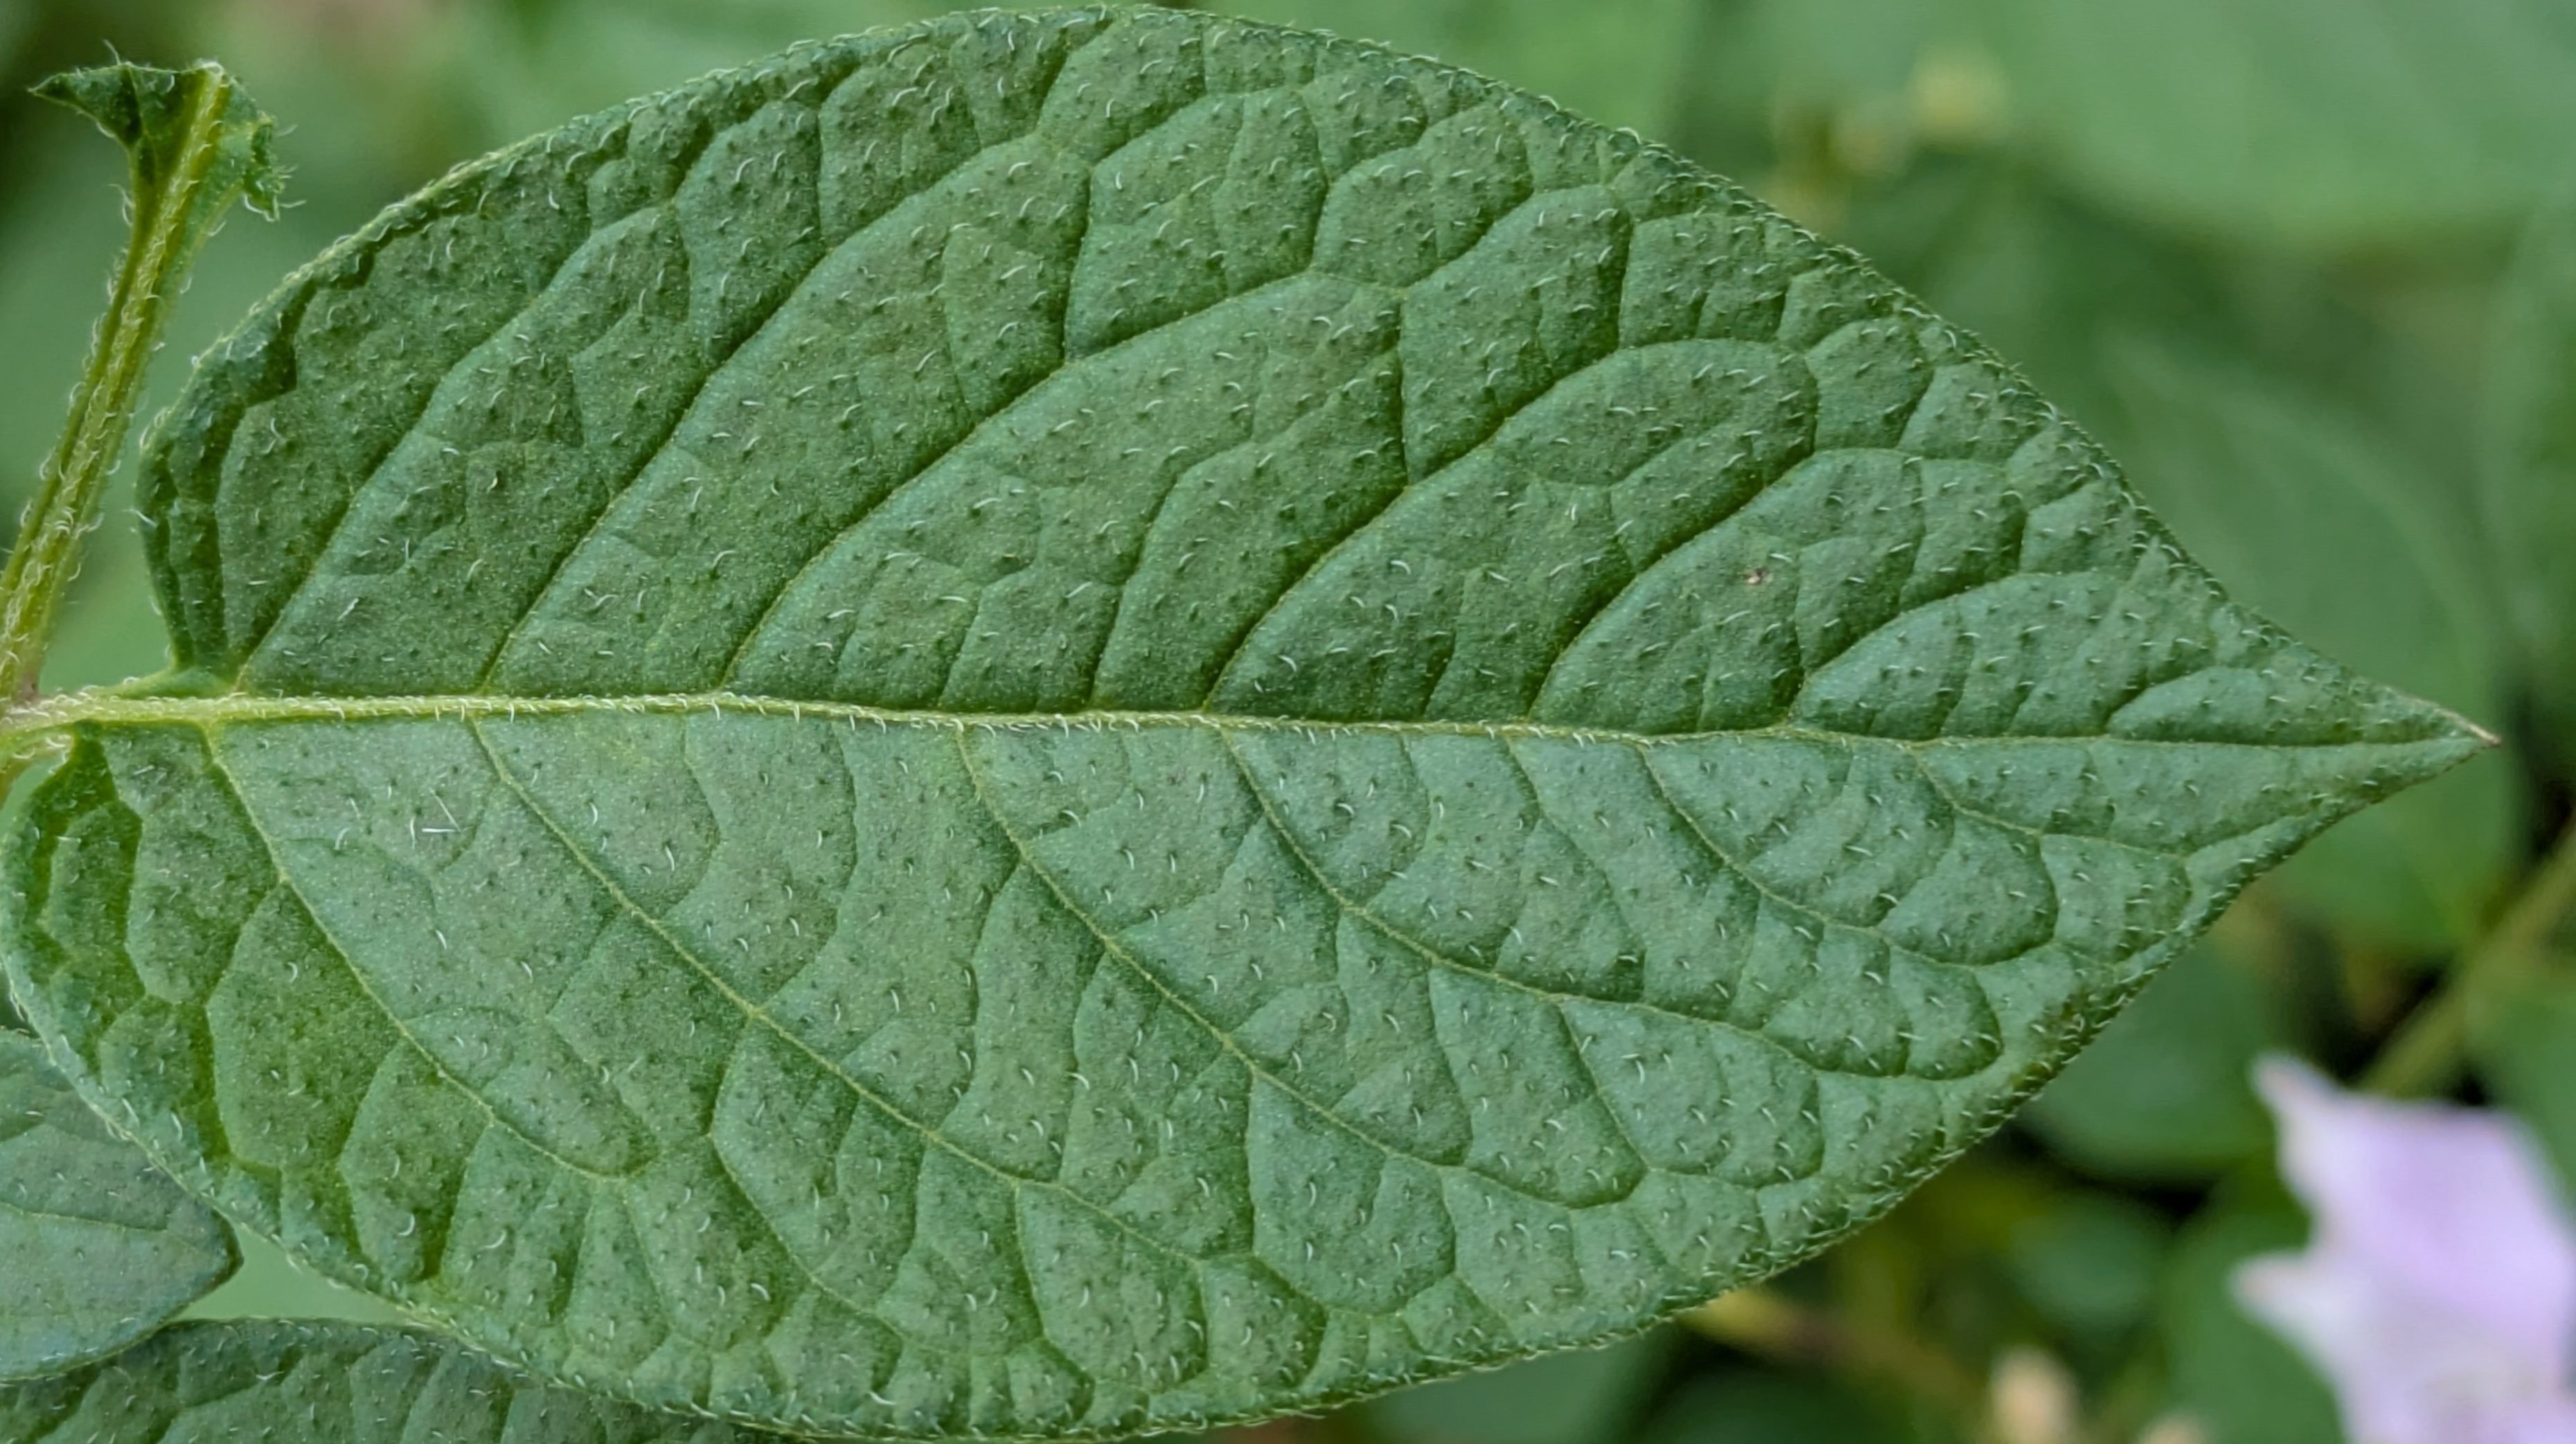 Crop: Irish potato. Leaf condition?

healthy
